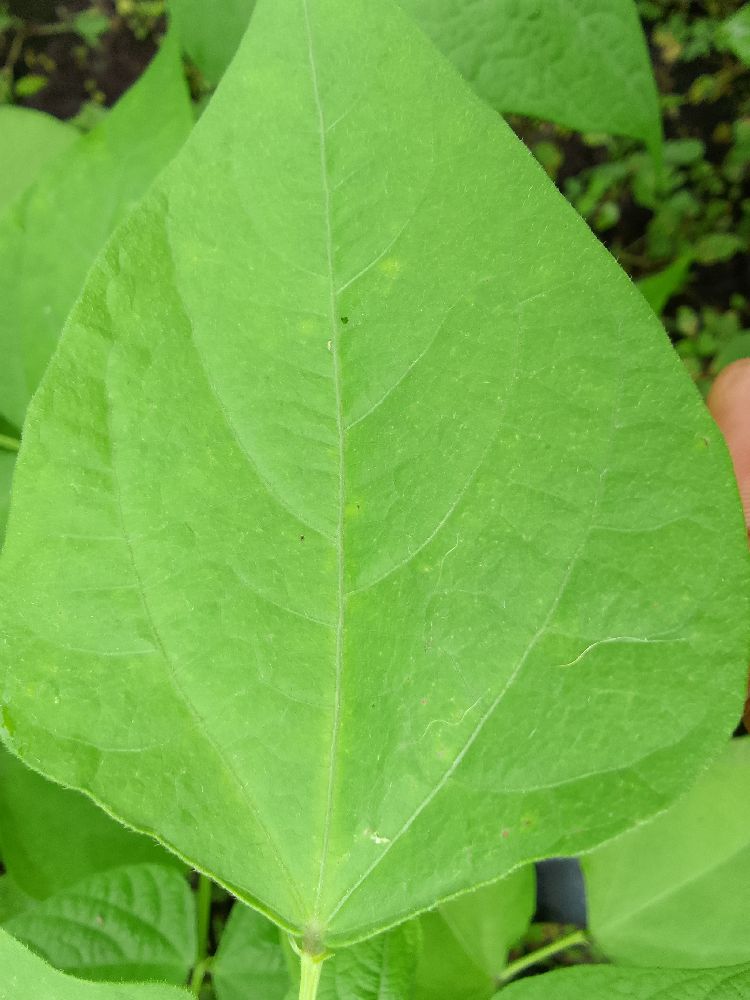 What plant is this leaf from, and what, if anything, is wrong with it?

common bean, healthy
